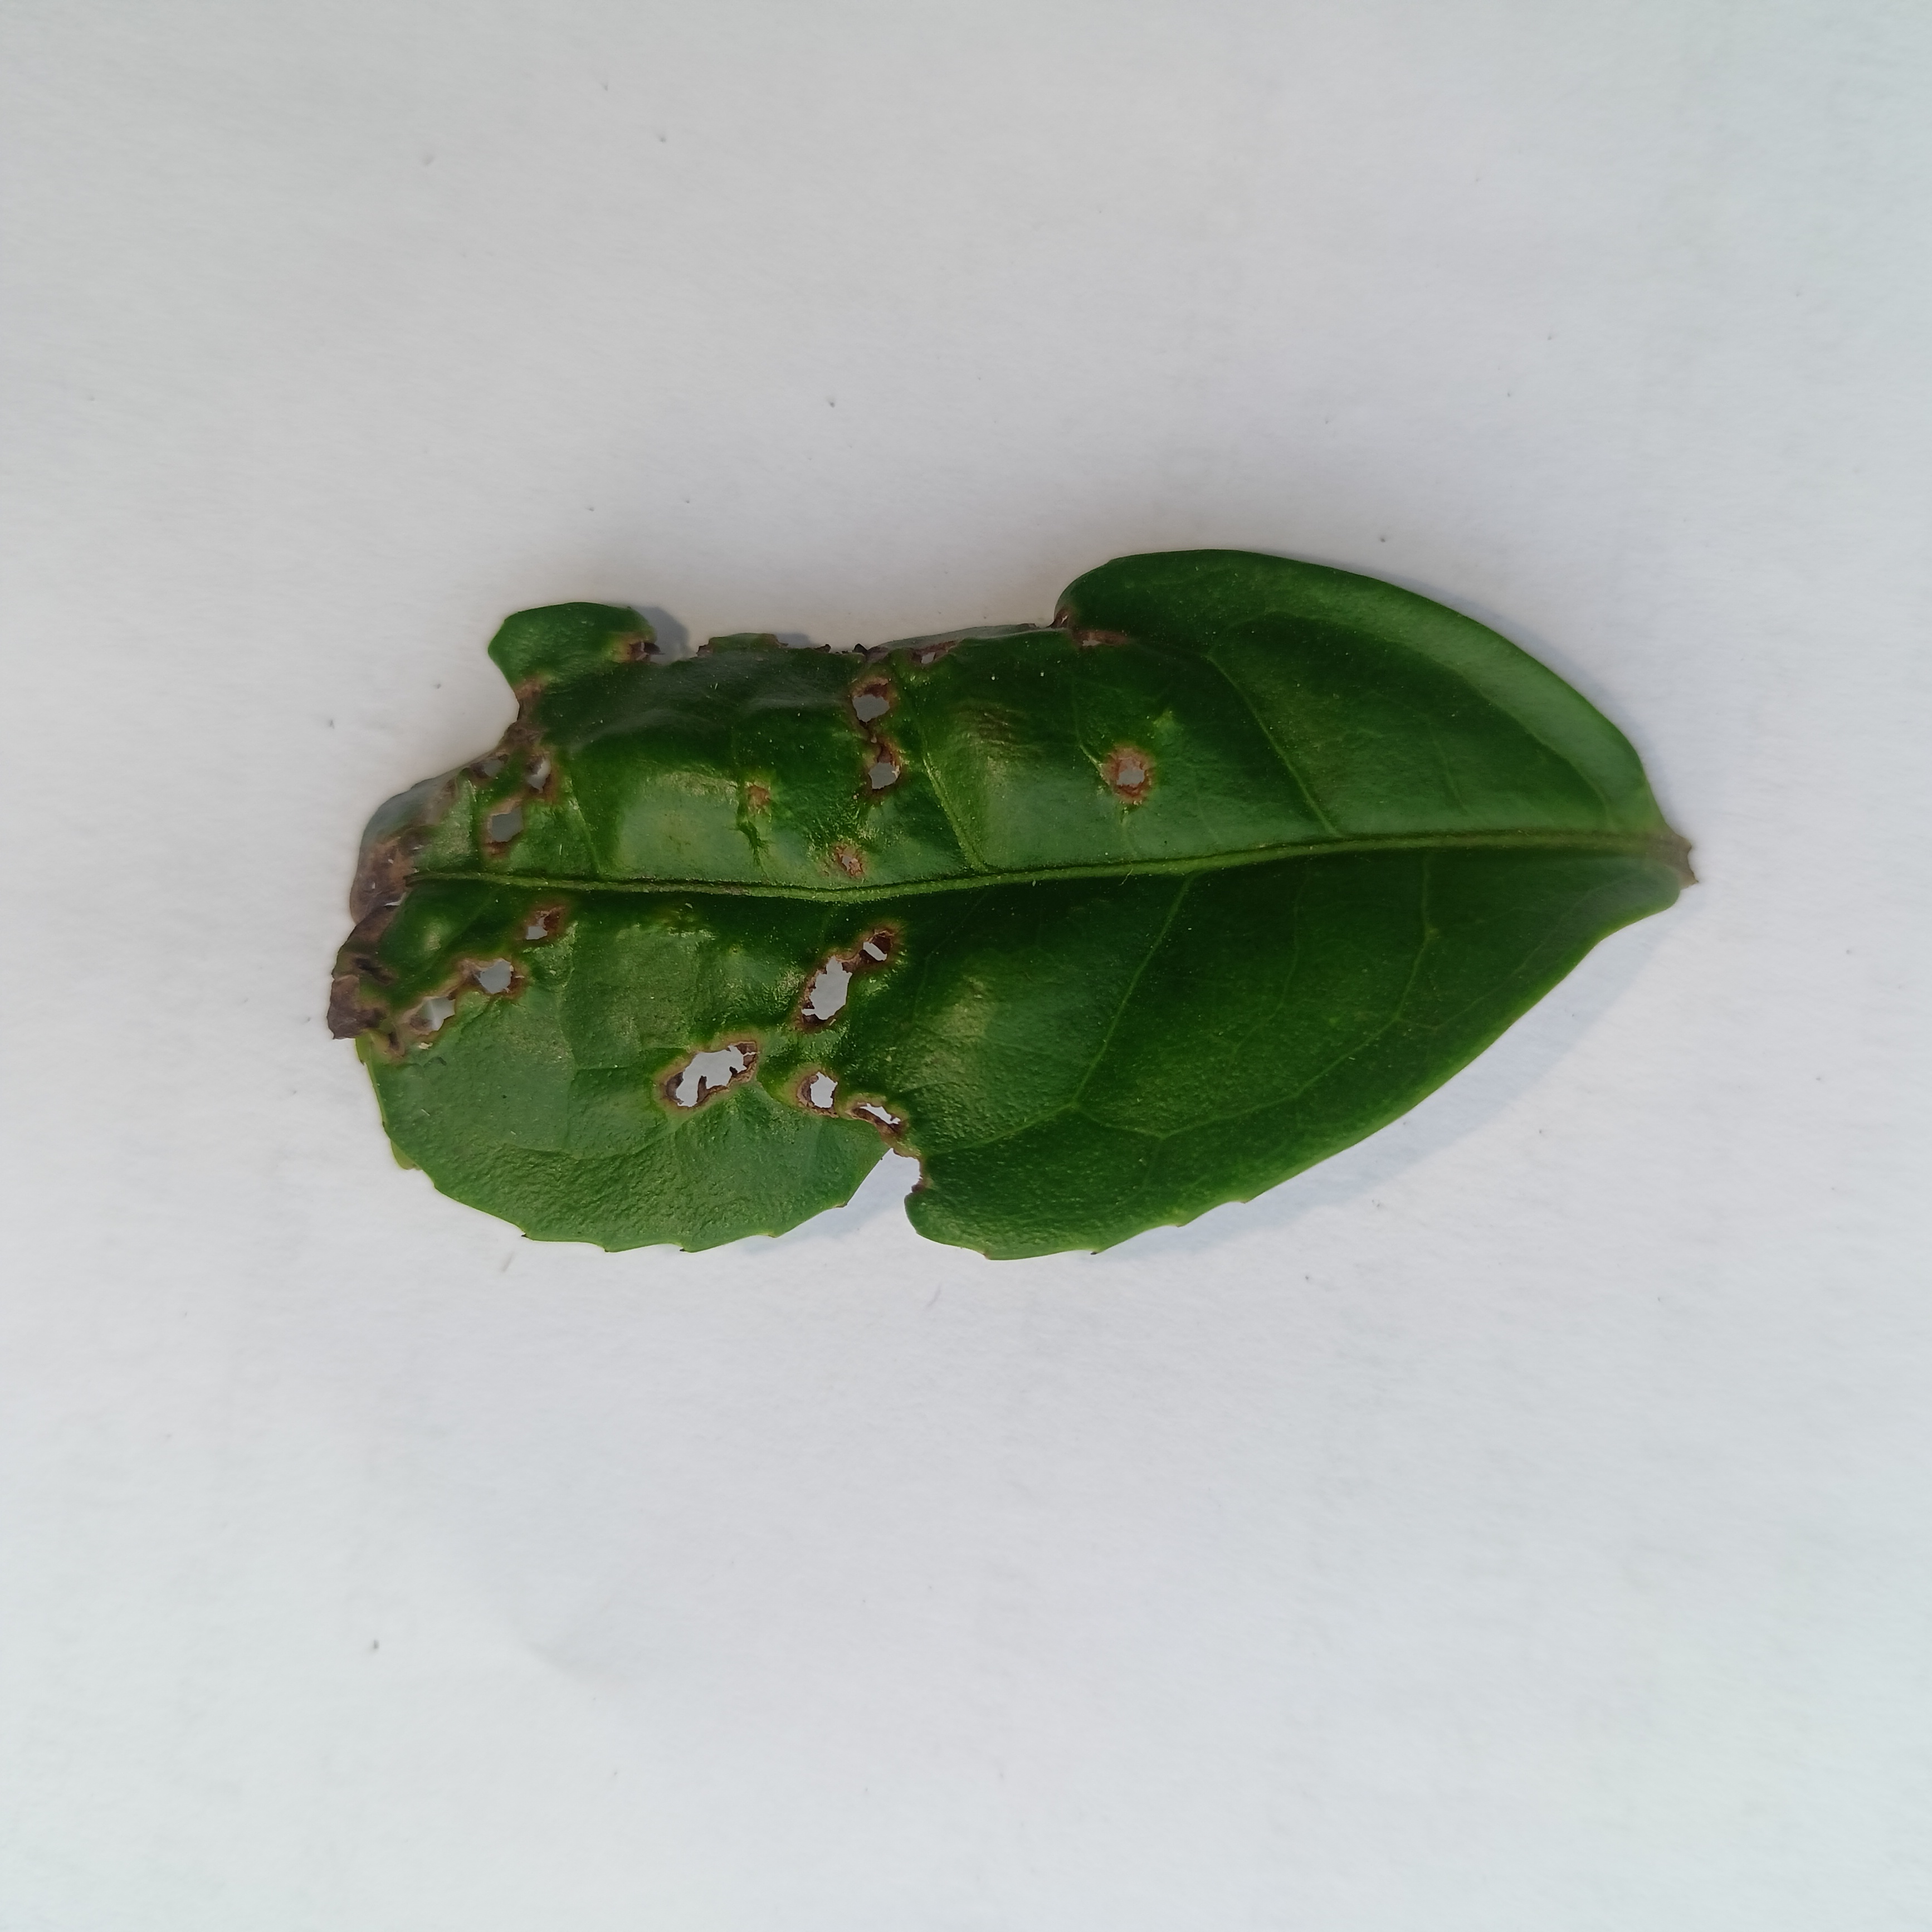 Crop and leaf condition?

tea, helopeltis
